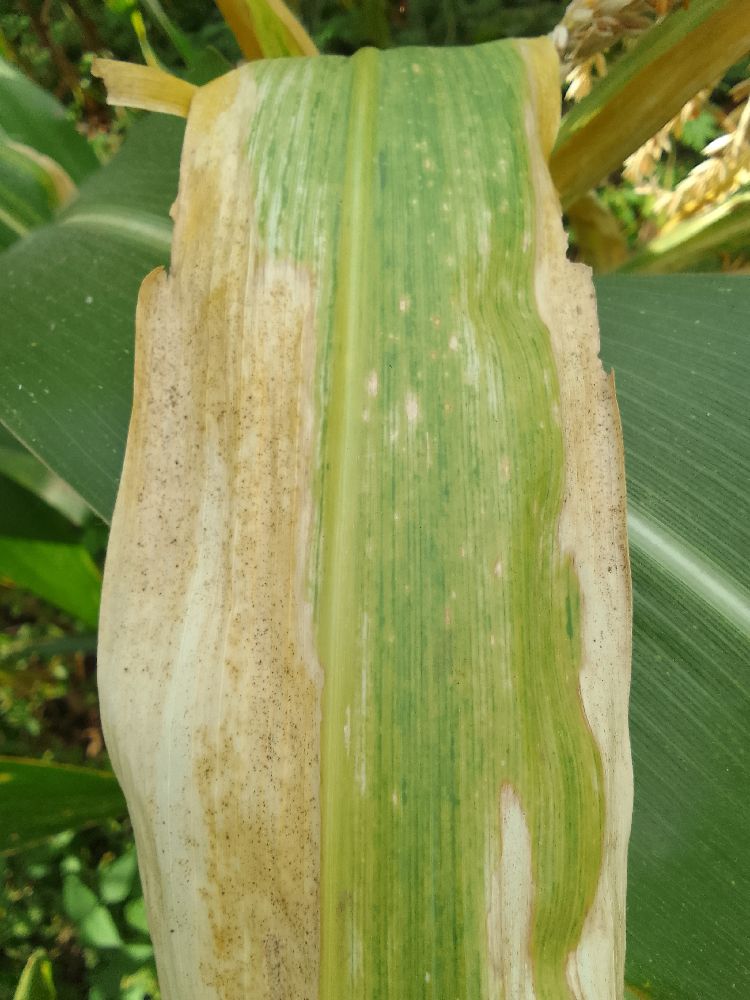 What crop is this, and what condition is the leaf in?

maize, maize lethal necrosis
